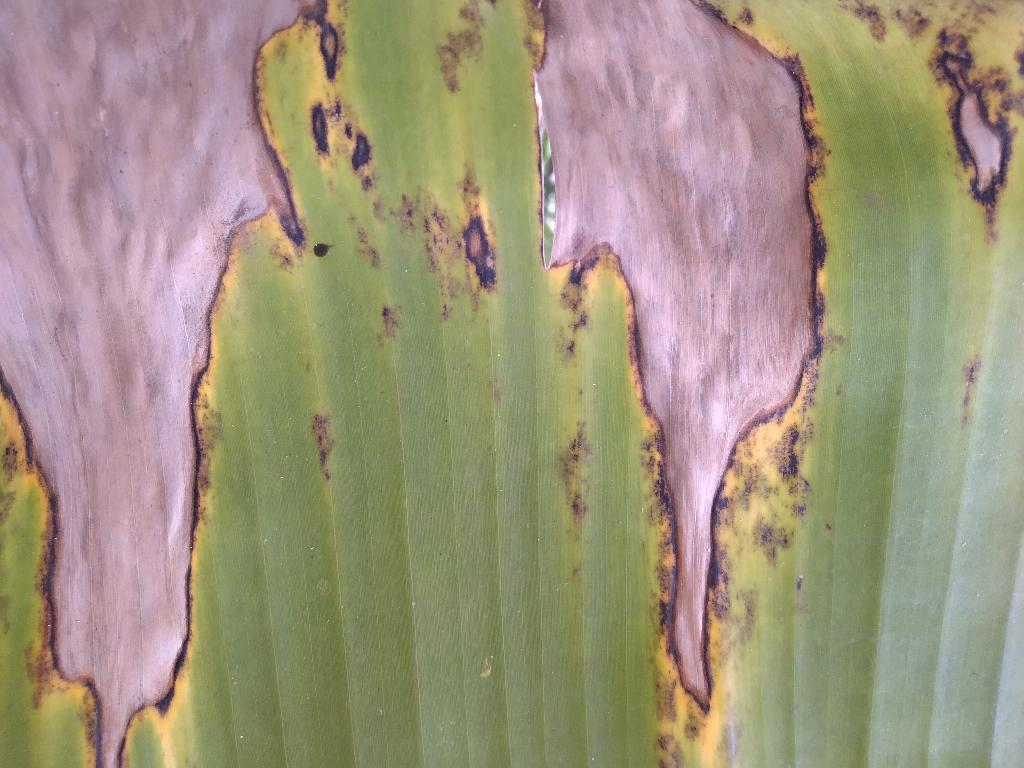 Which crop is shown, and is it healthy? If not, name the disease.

banana, black sigatoka
